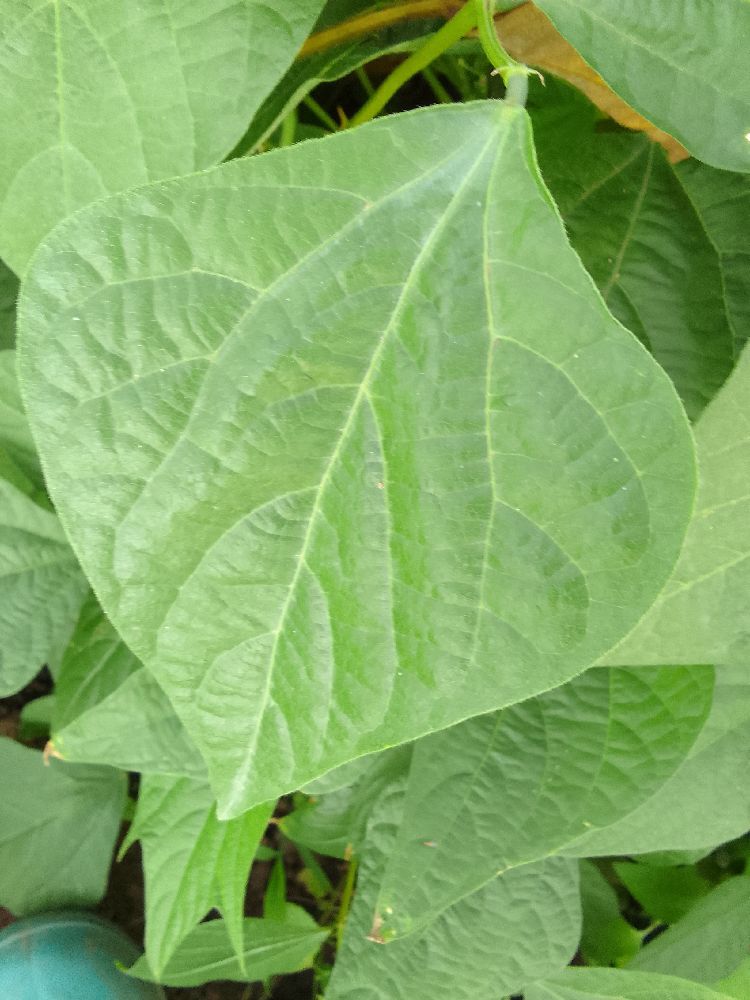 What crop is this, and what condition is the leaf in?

common bean, healthy
